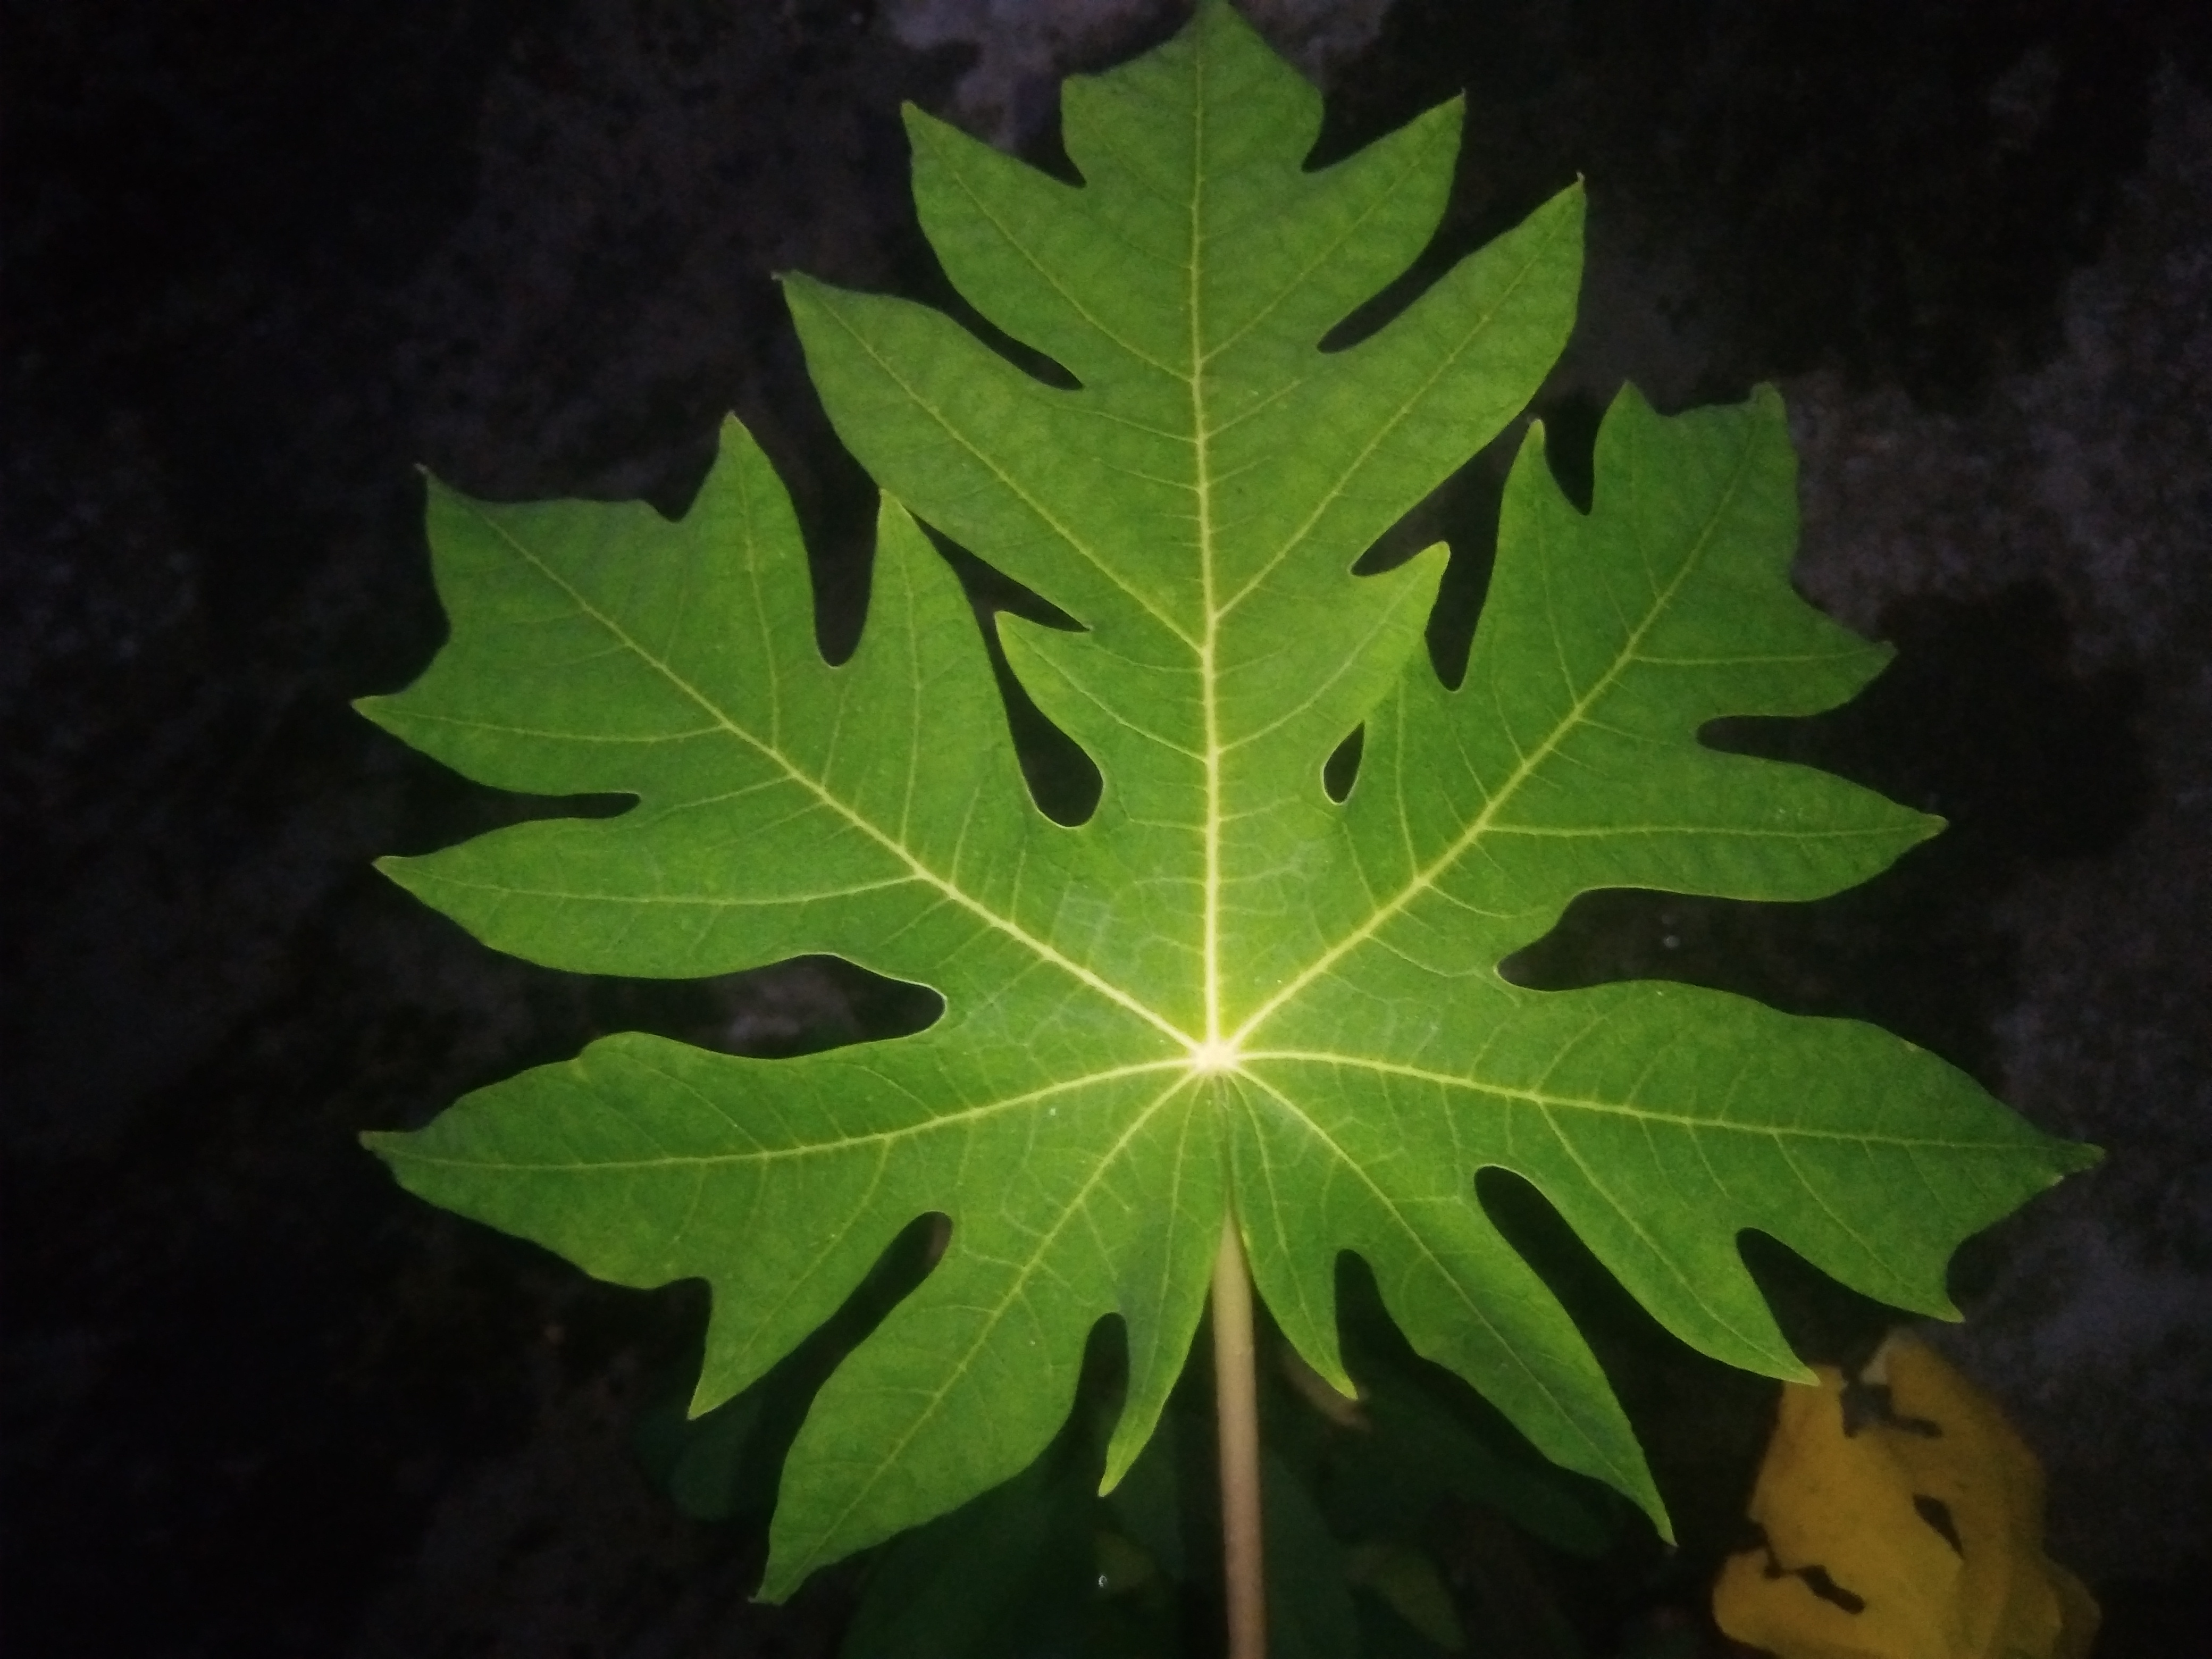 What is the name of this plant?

papaya
